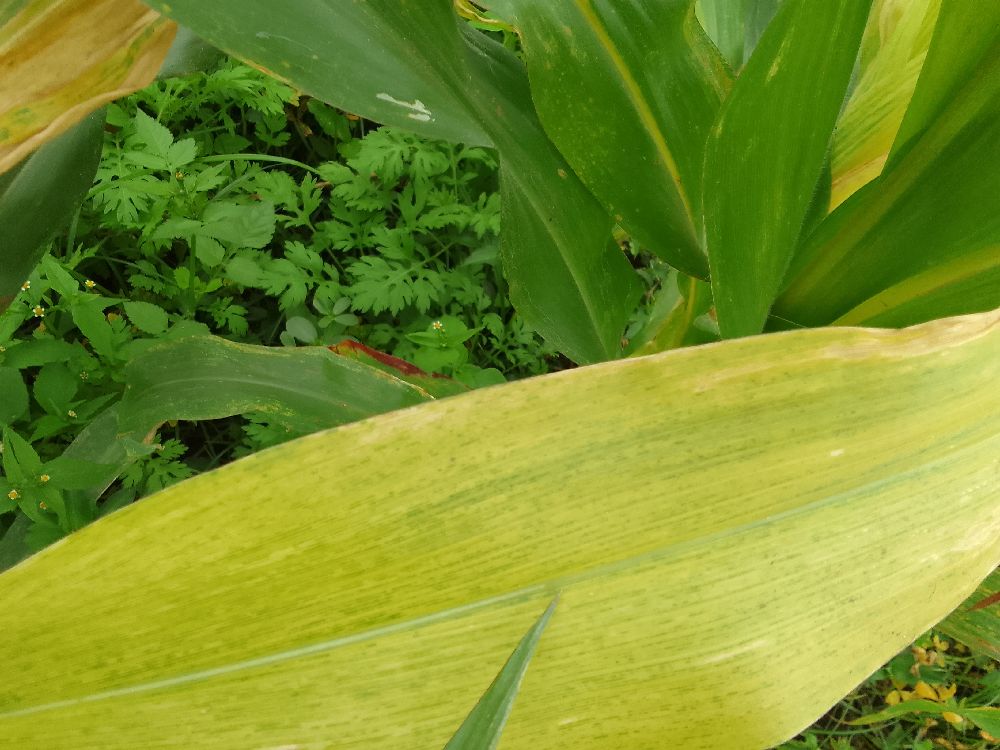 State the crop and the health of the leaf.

maize, maize lethal necrosis
